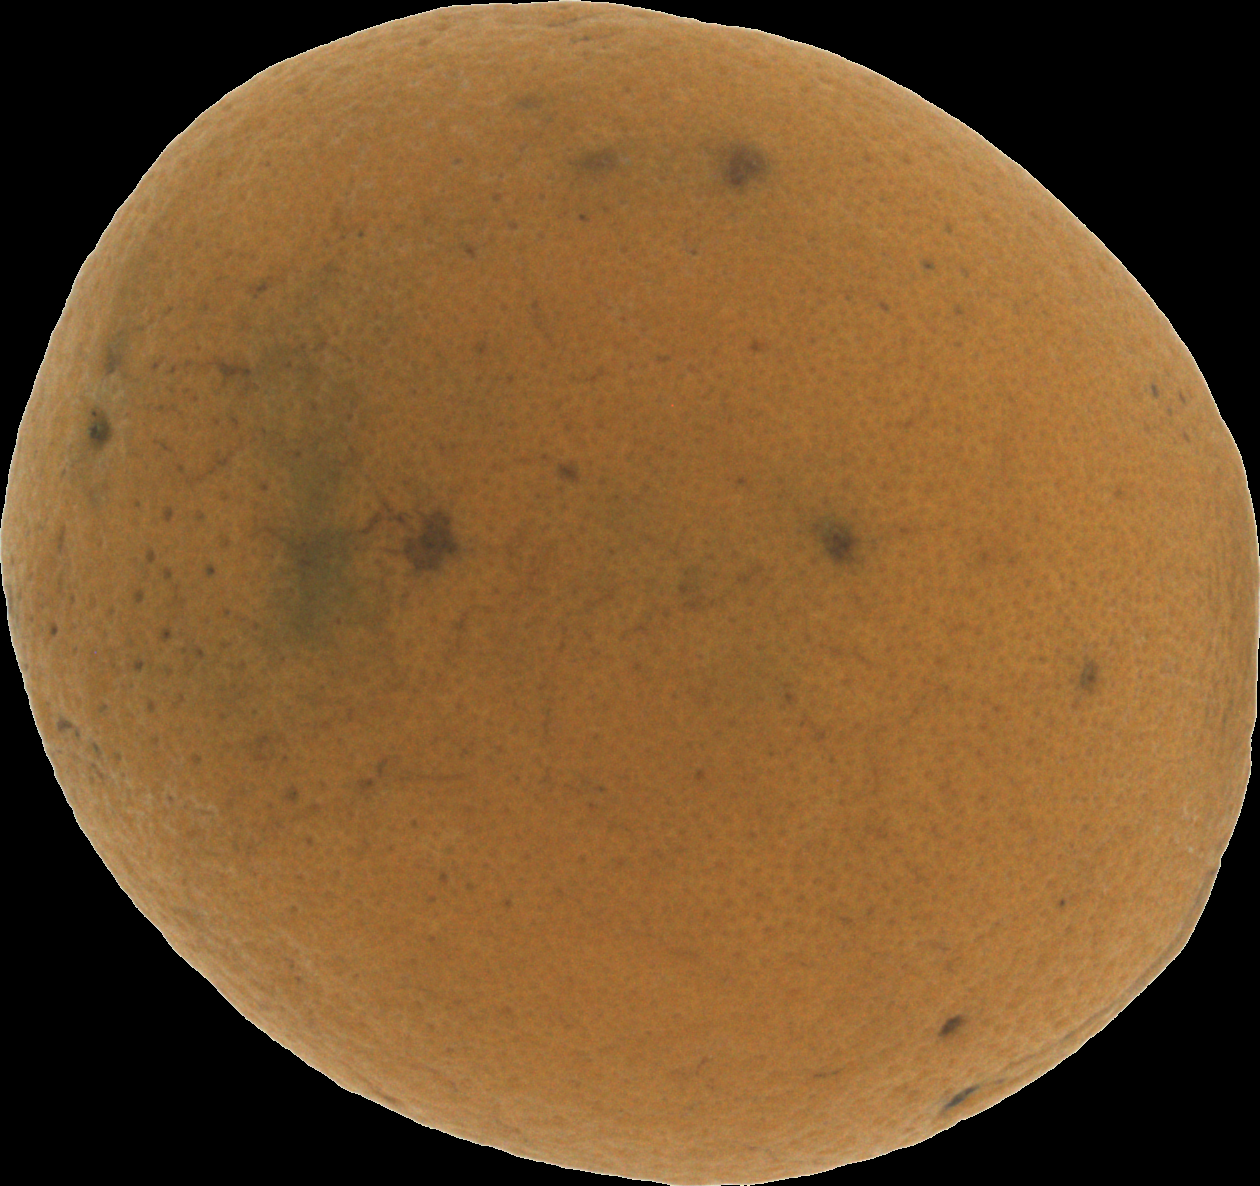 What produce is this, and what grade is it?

orange, bad
